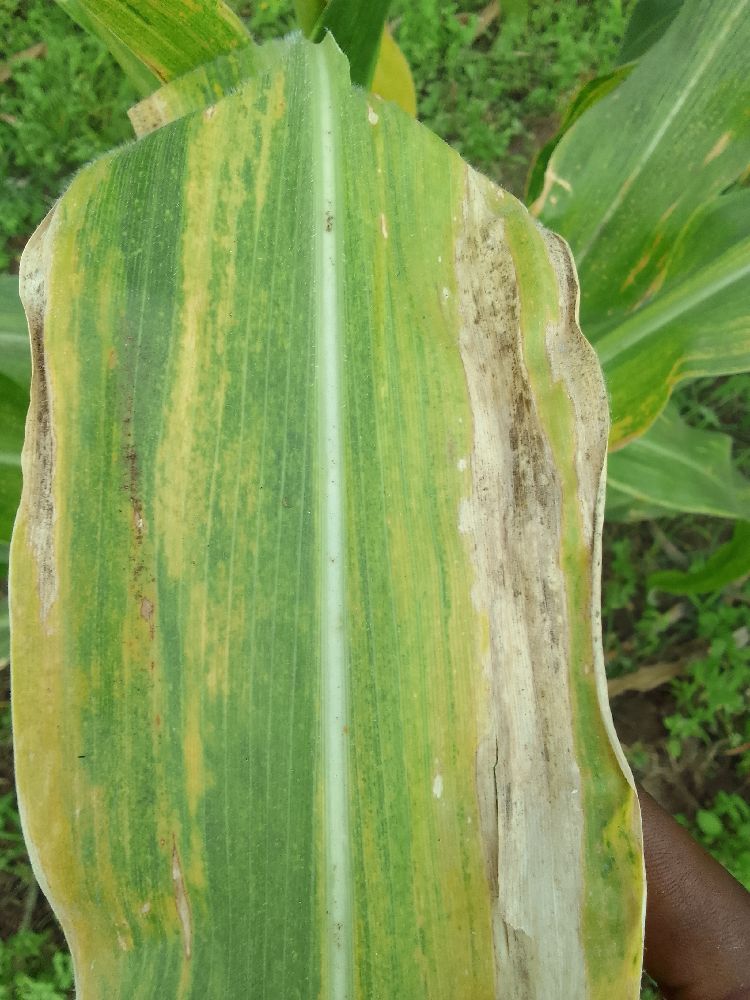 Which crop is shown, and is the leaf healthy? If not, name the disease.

maize, maize lethal necrosis
